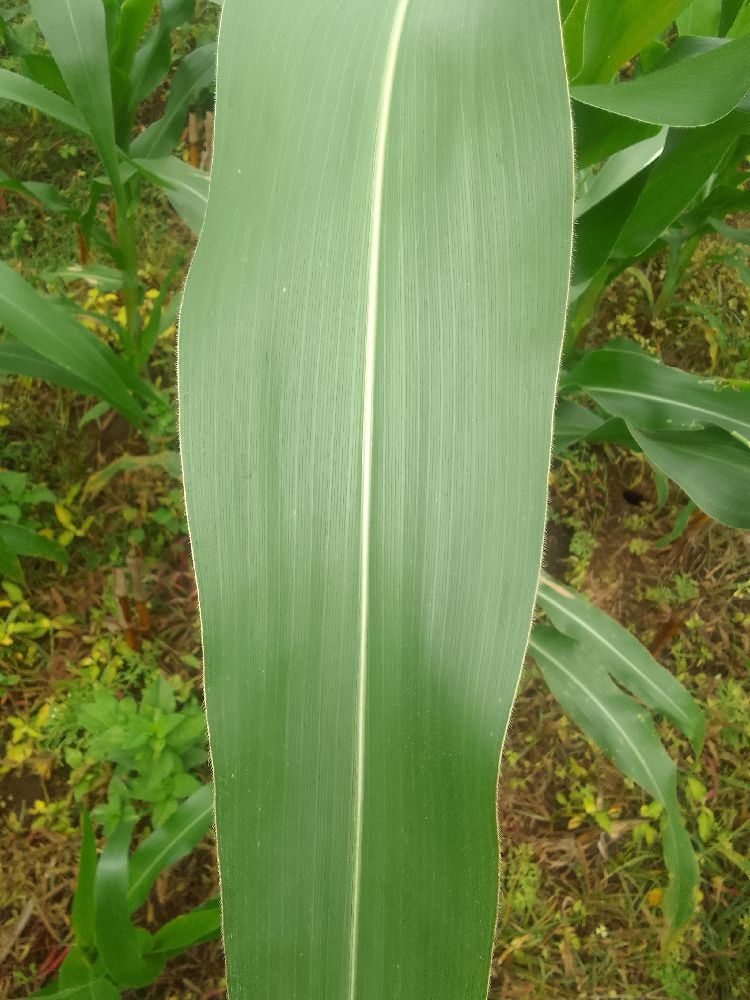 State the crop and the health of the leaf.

maize, healthy
